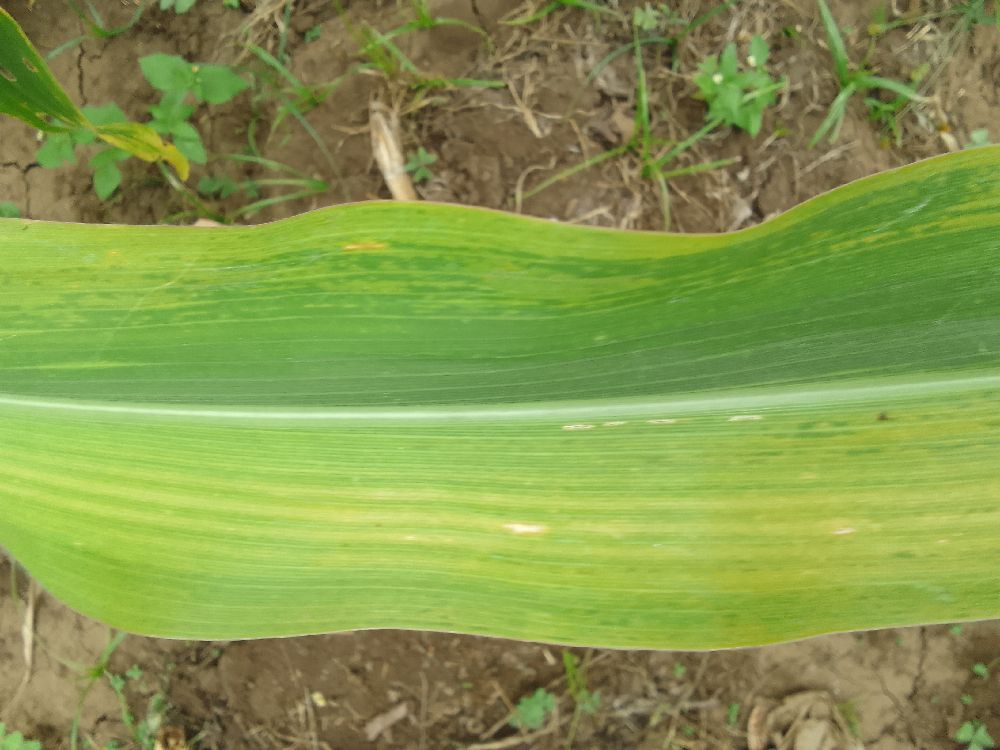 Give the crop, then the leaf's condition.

maize, maize lethal necrosis
